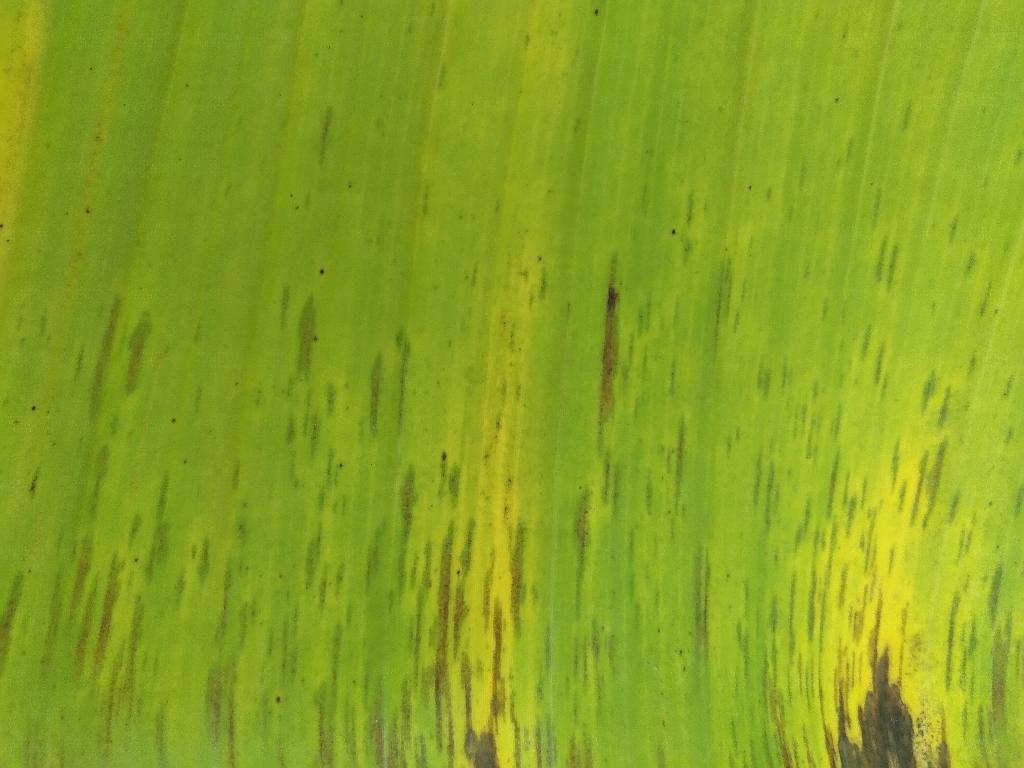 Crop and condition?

banana, black sigatoka
